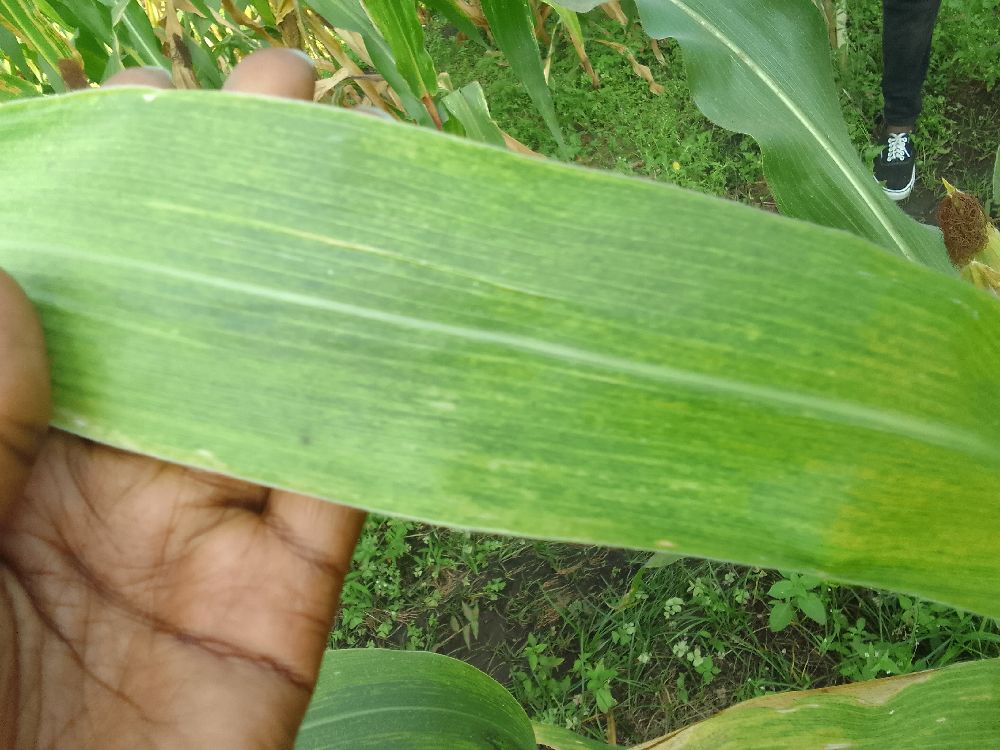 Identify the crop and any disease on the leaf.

maize, maize lethal necrosis
